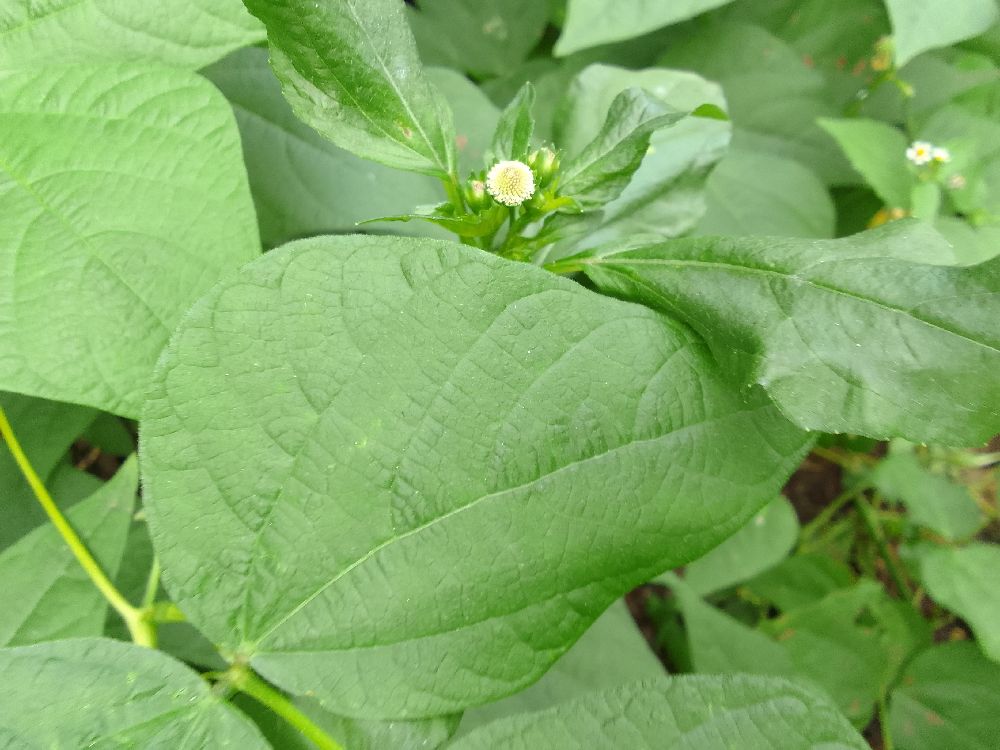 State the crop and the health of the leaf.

common bean, healthy
